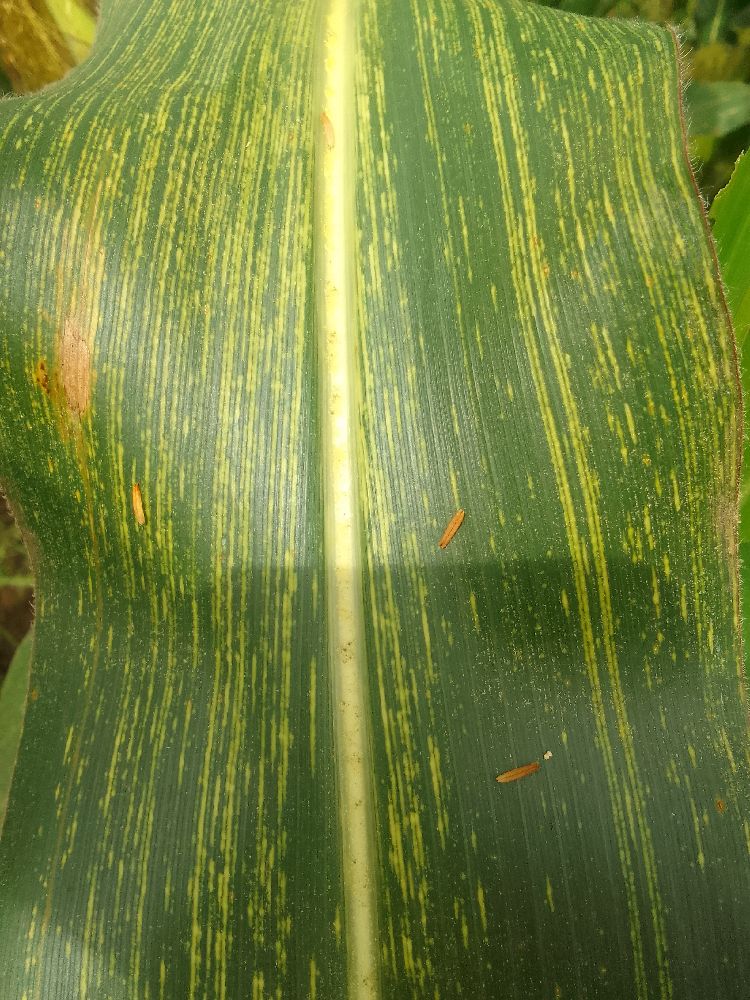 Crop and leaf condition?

maize, maize streak virus
